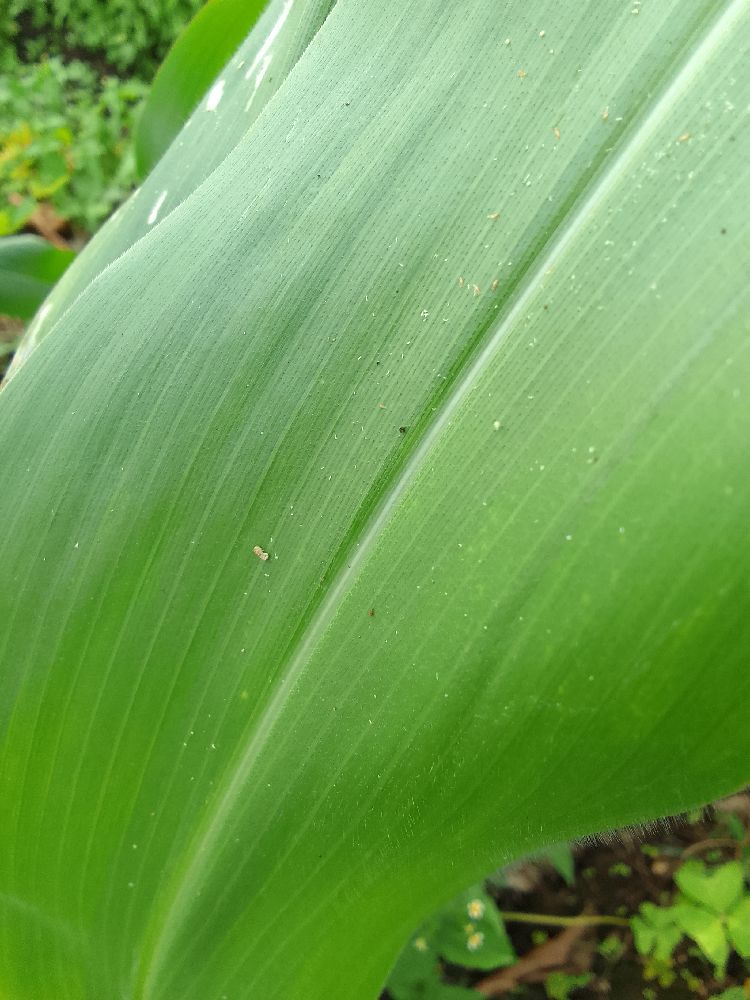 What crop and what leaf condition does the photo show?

maize, healthy
